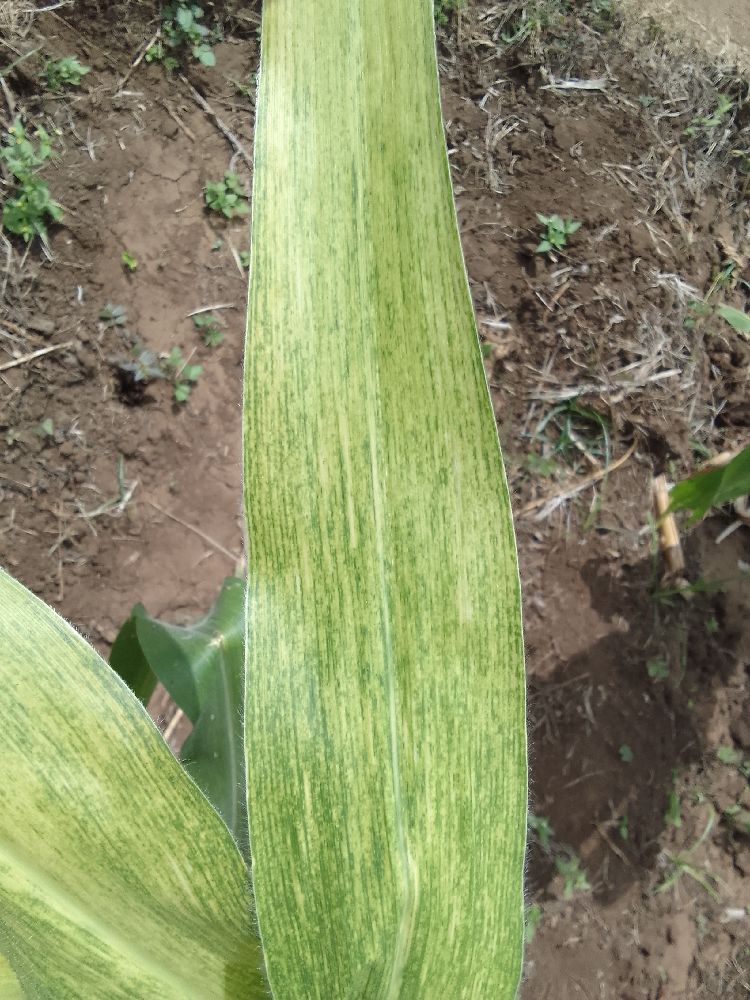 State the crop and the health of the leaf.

maize, maize lethal necrosis
